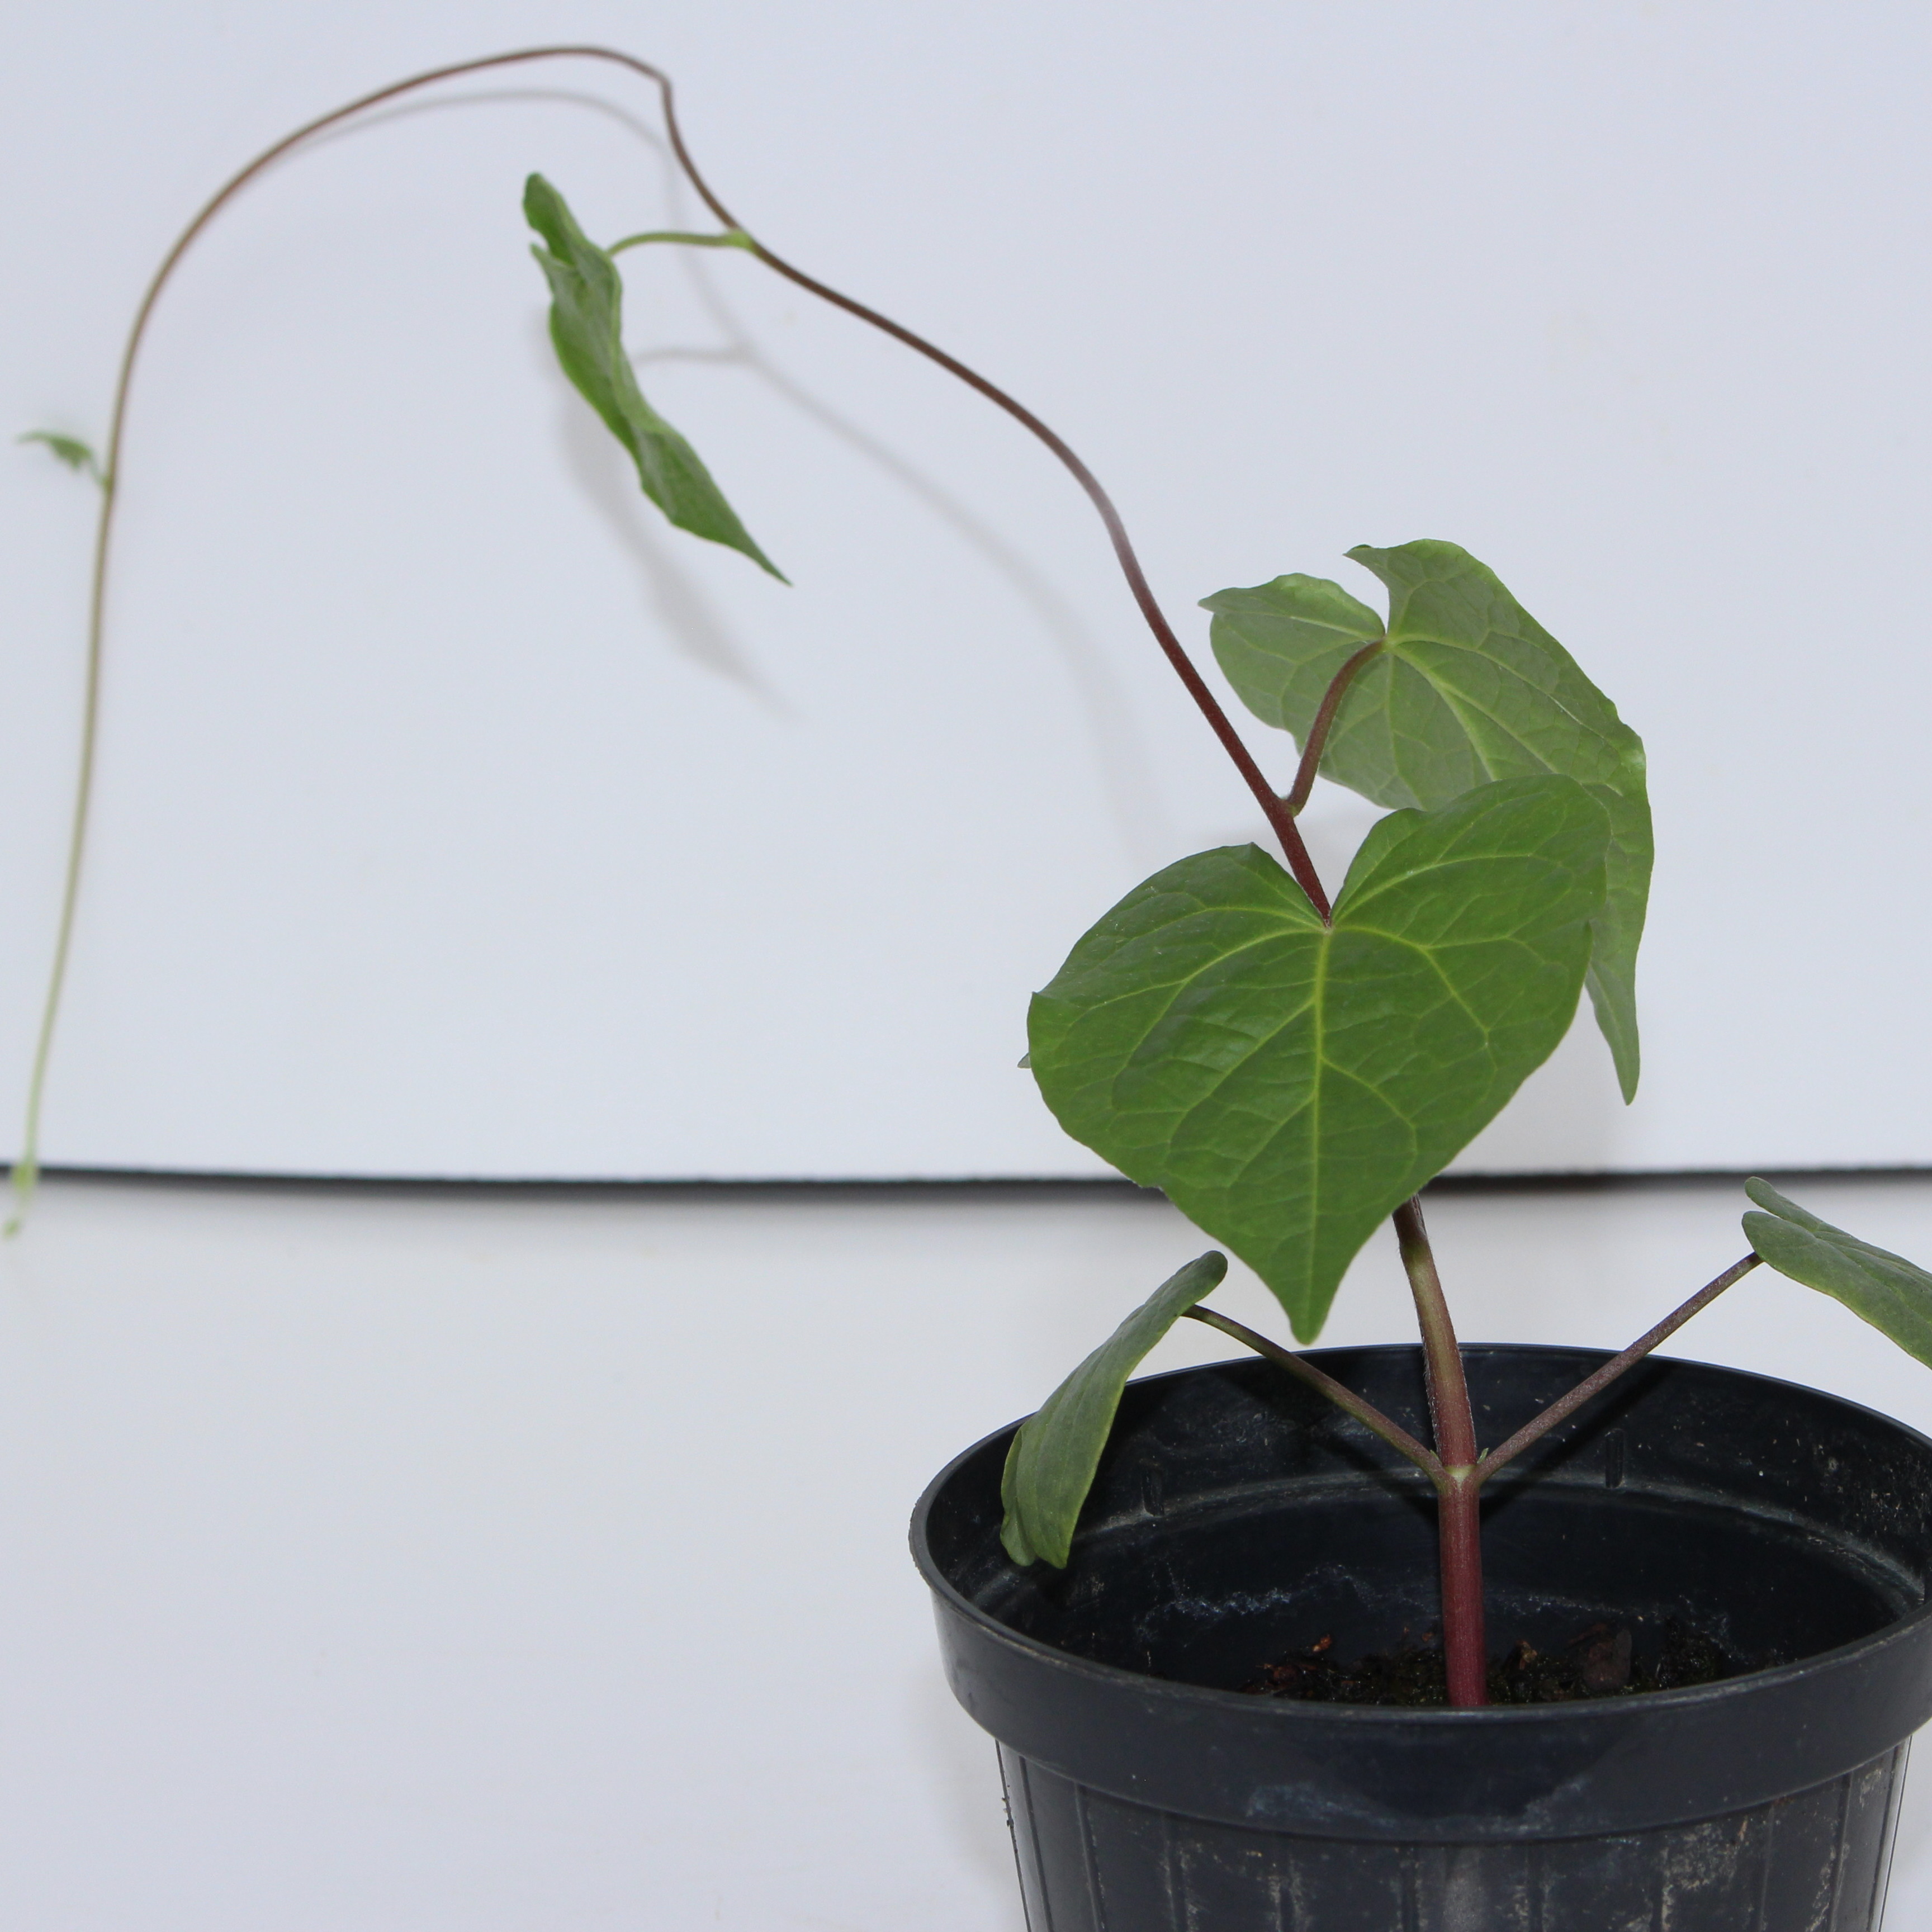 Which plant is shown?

Convolvulus arvensis
